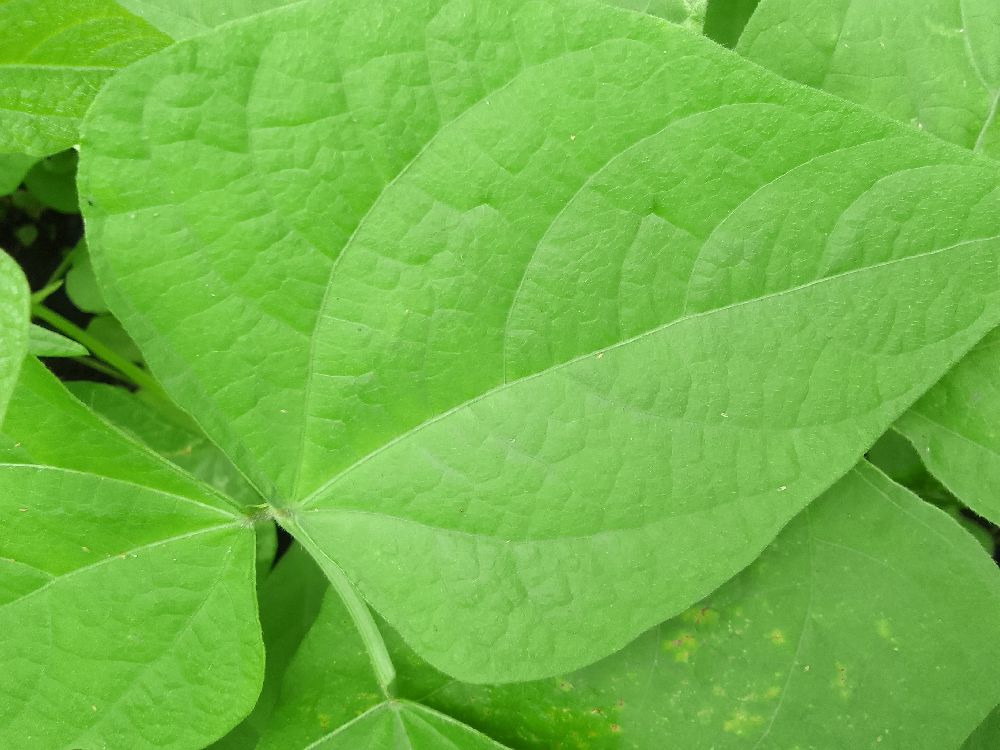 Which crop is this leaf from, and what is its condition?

common bean, healthy
